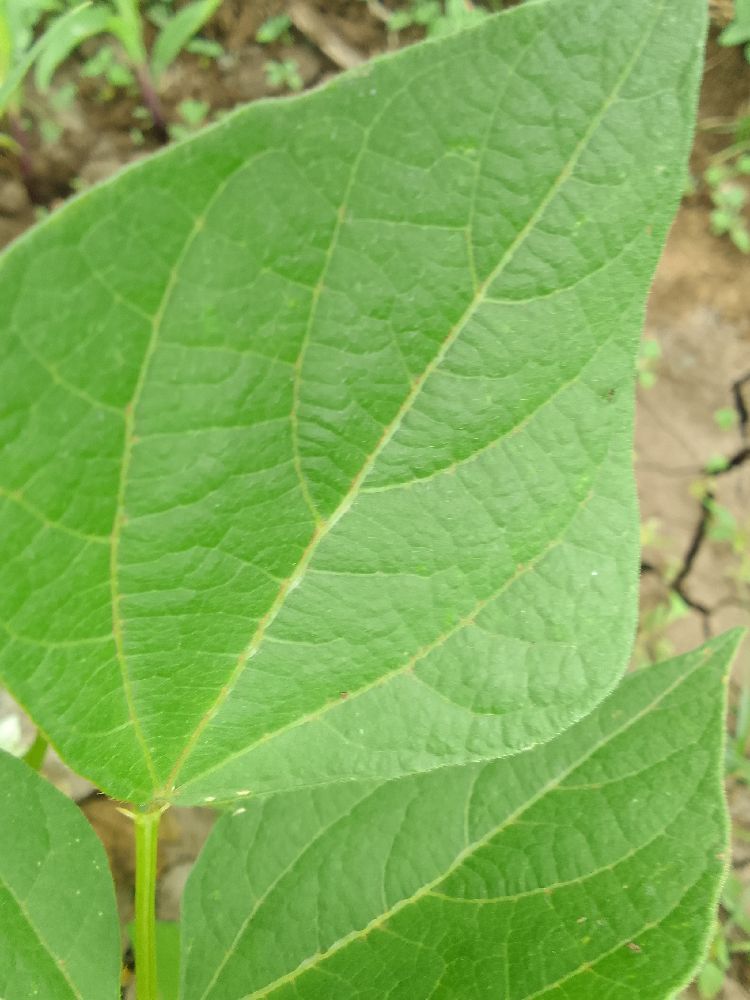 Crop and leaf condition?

common bean, healthy
